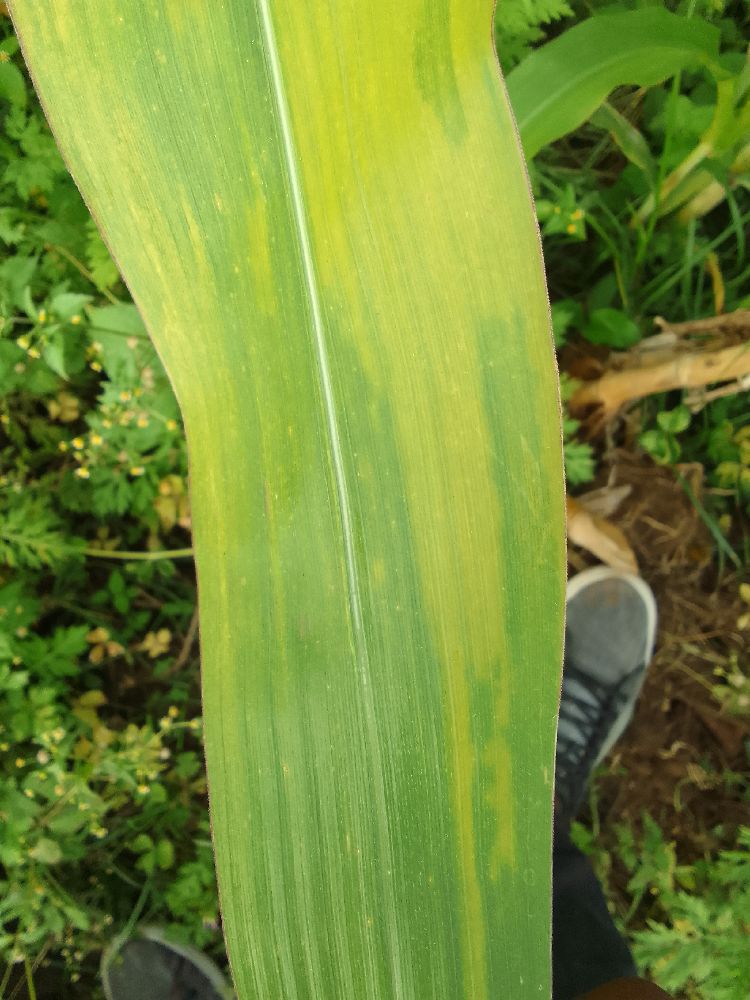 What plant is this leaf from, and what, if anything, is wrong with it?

maize, maize lethal necrosis
